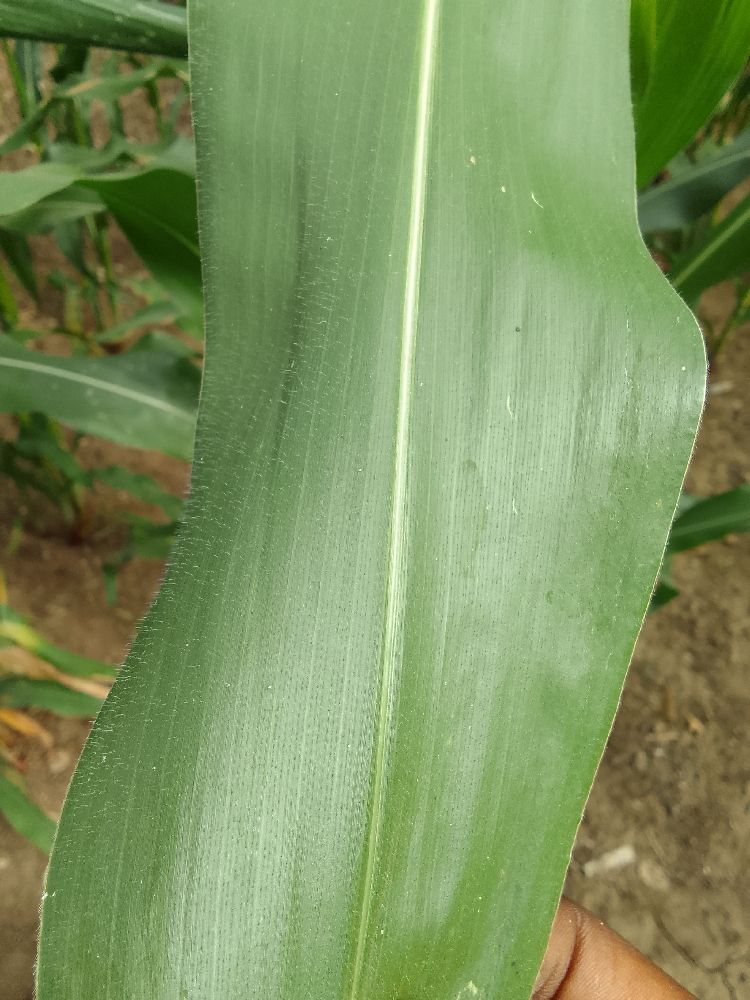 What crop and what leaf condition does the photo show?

maize, healthy
